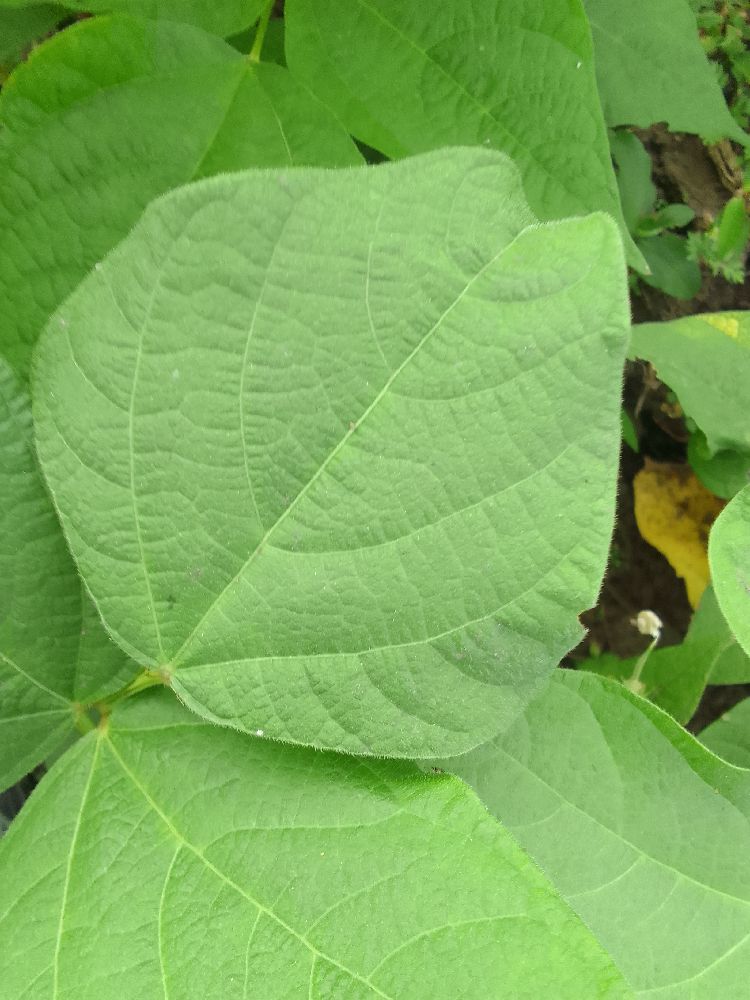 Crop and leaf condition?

common bean, healthy
